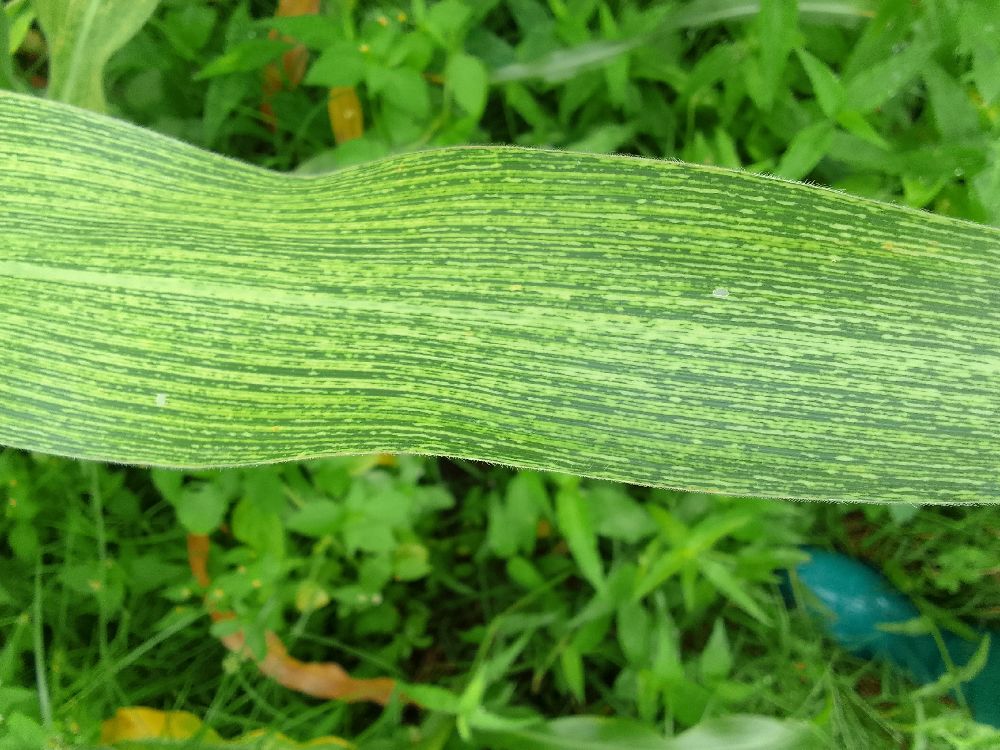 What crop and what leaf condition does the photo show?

maize, maize streak virus
